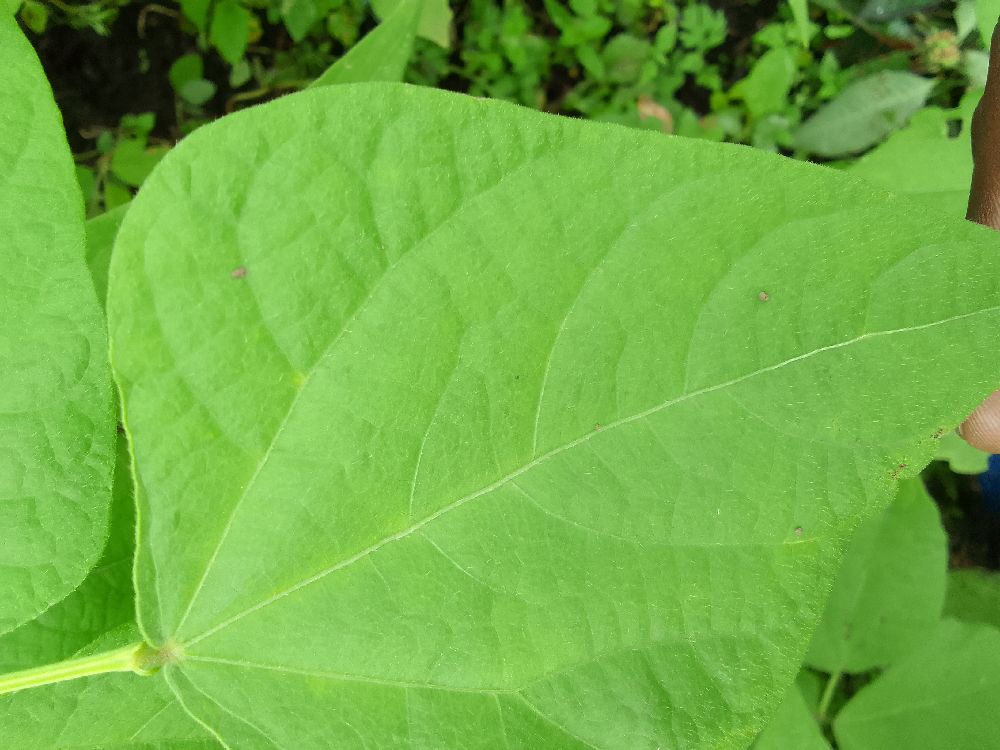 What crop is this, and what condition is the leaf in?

common bean, healthy
